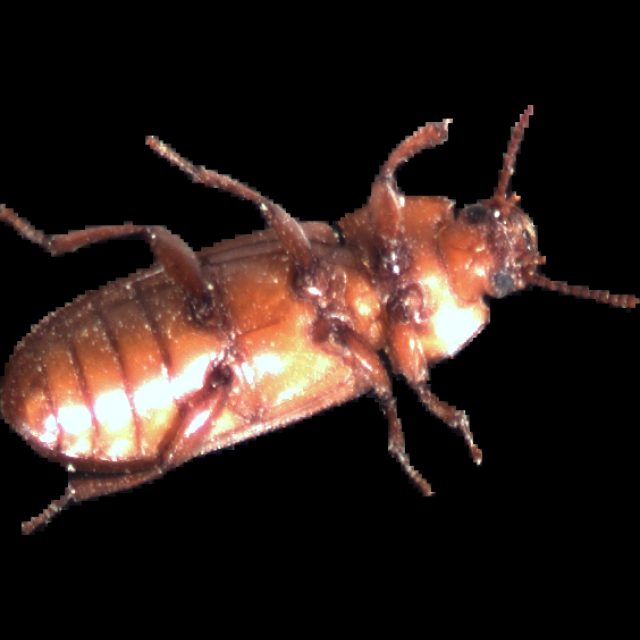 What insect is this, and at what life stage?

mealworm beetle
